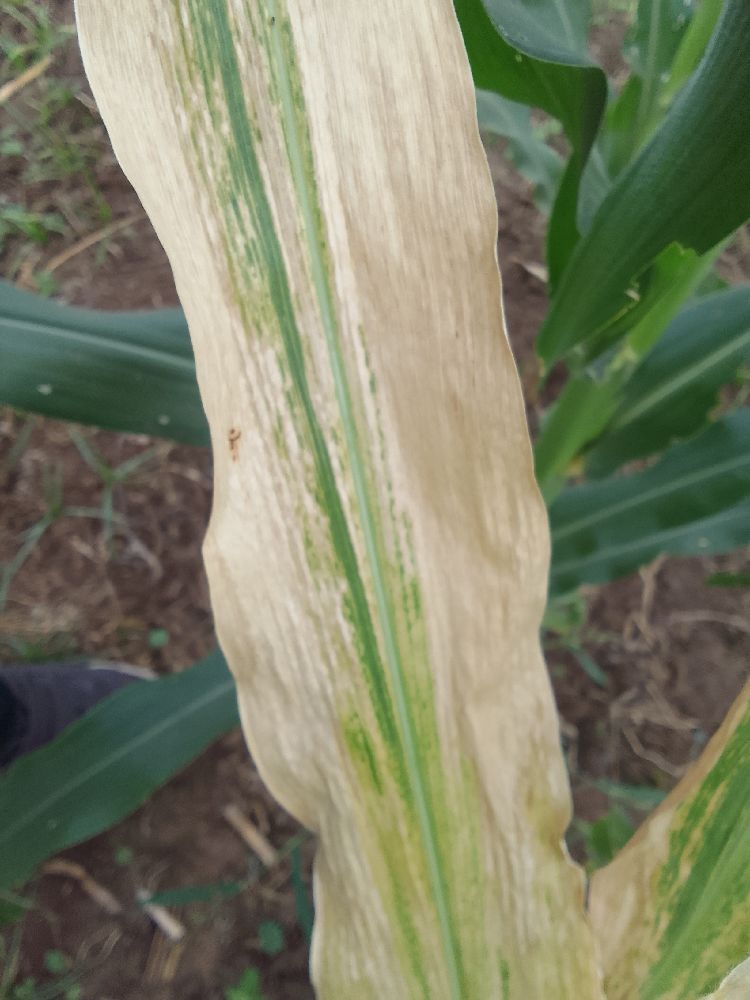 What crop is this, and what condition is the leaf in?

maize, maize lethal necrosis
